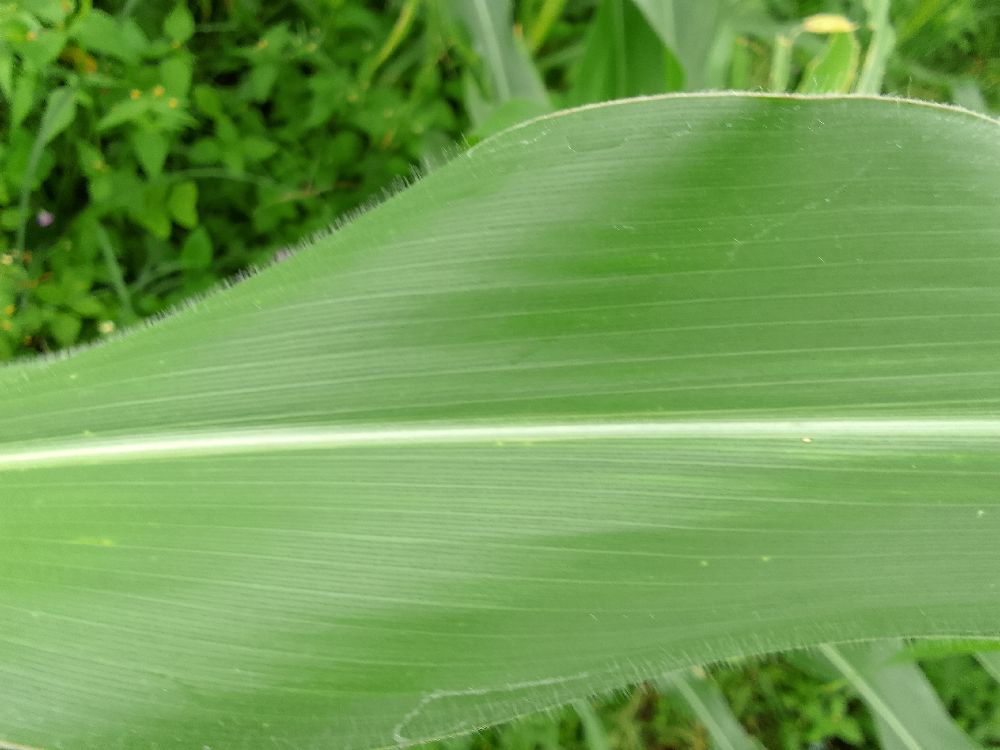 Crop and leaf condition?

maize, healthy
